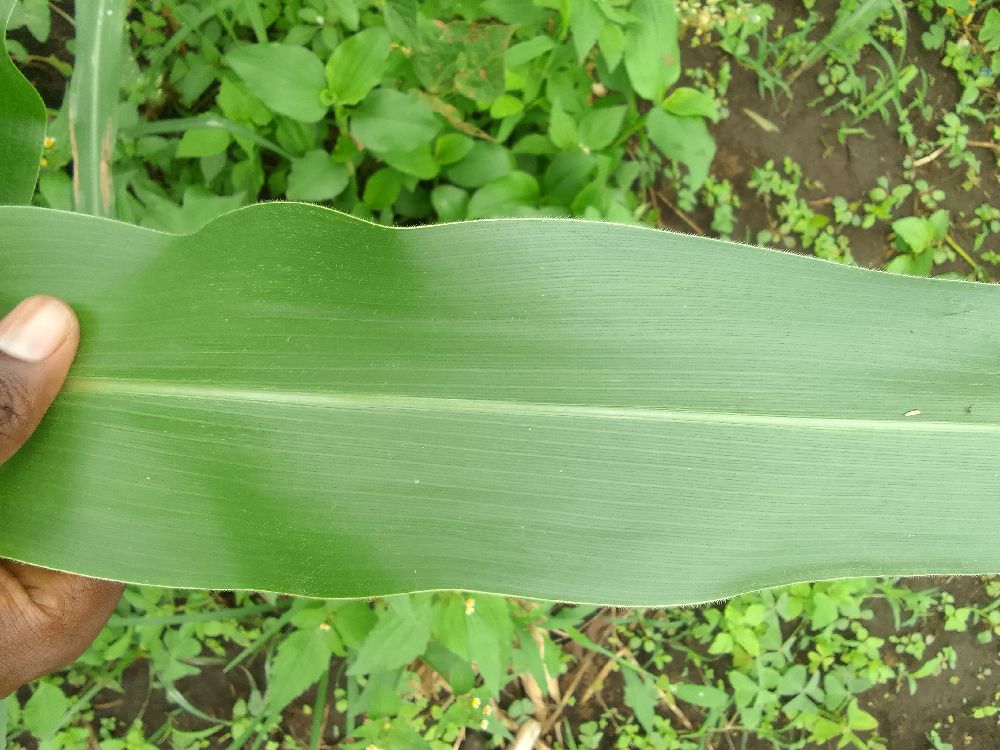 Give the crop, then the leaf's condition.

maize, healthy
